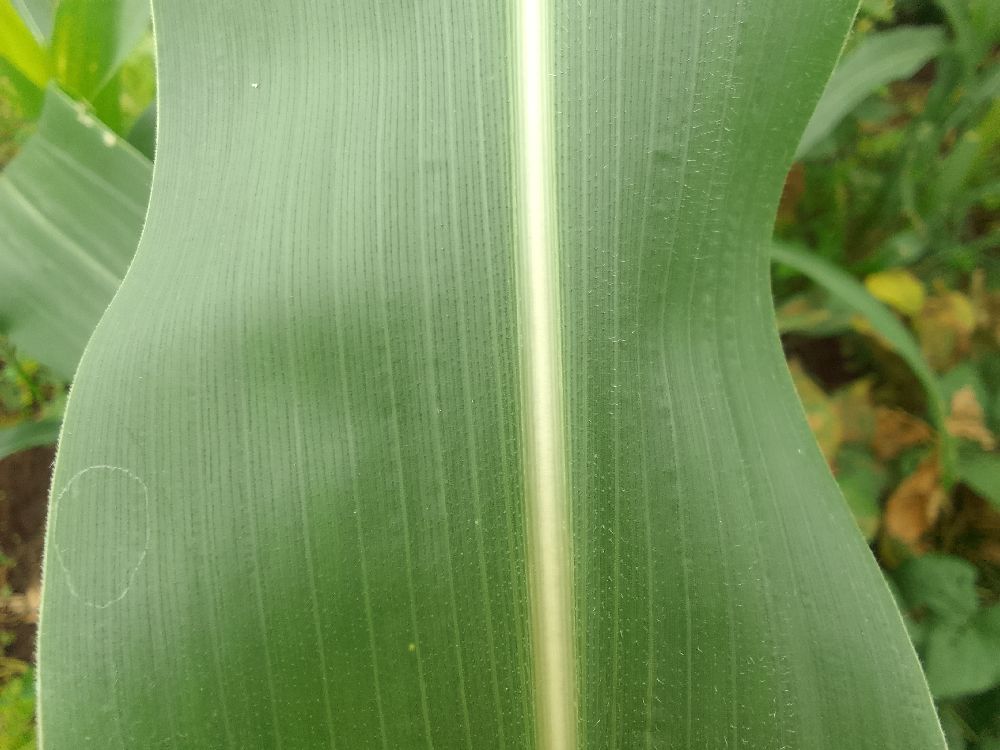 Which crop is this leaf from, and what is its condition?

maize, healthy
